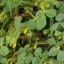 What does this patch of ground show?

unstructured weed
